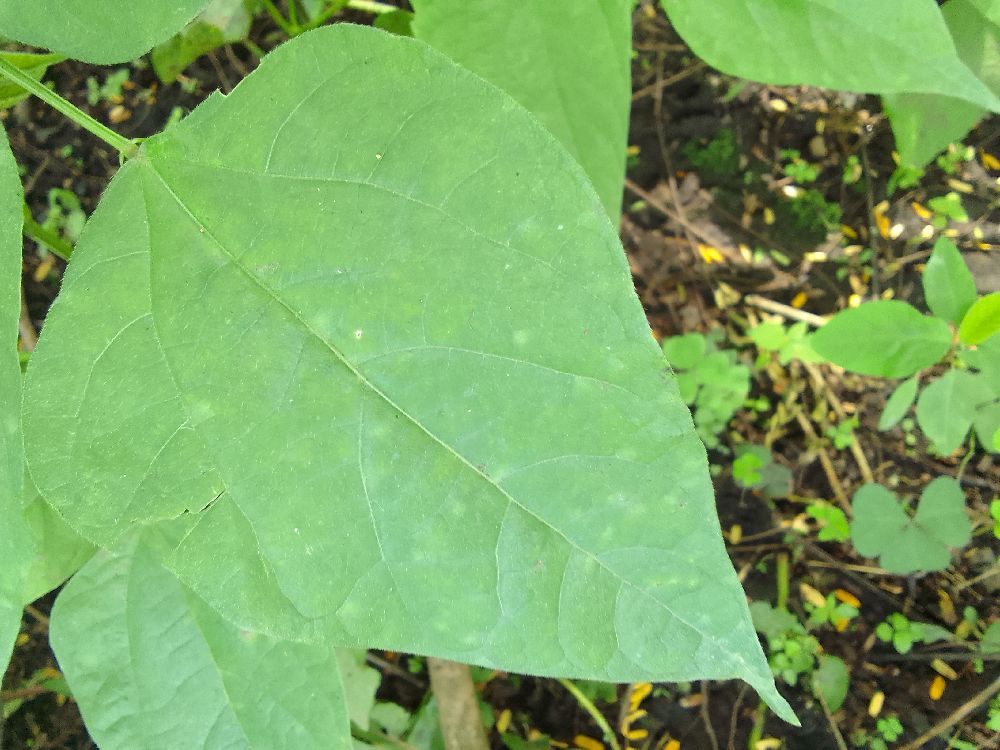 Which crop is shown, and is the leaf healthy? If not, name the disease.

common bean, healthy
